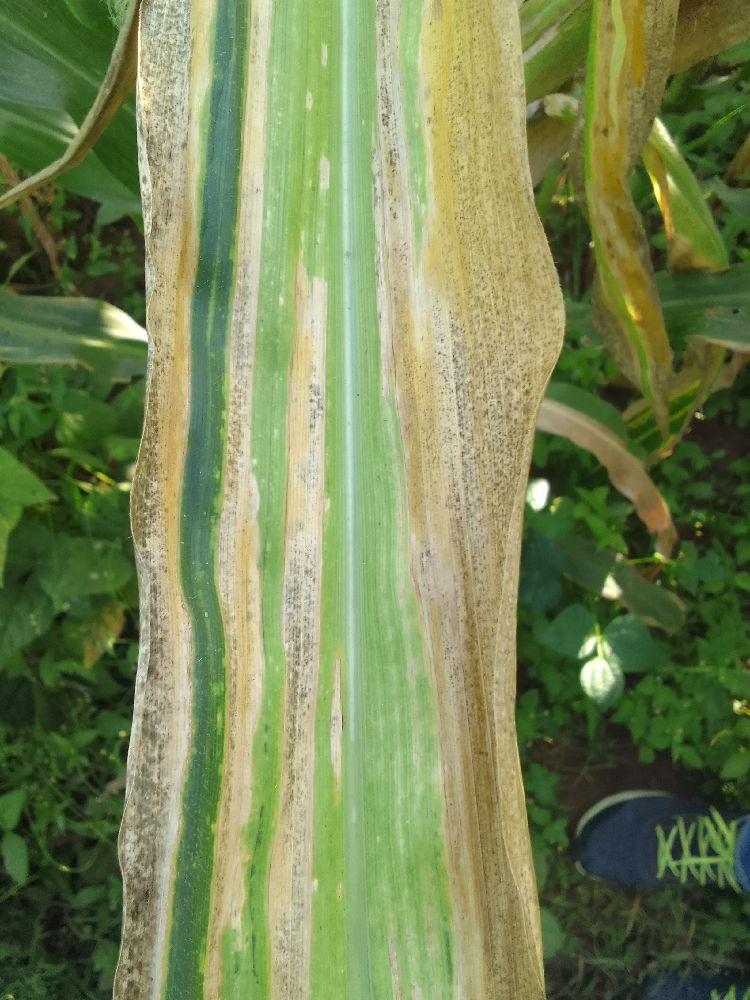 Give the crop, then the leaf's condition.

maize, maize lethal necrosis
